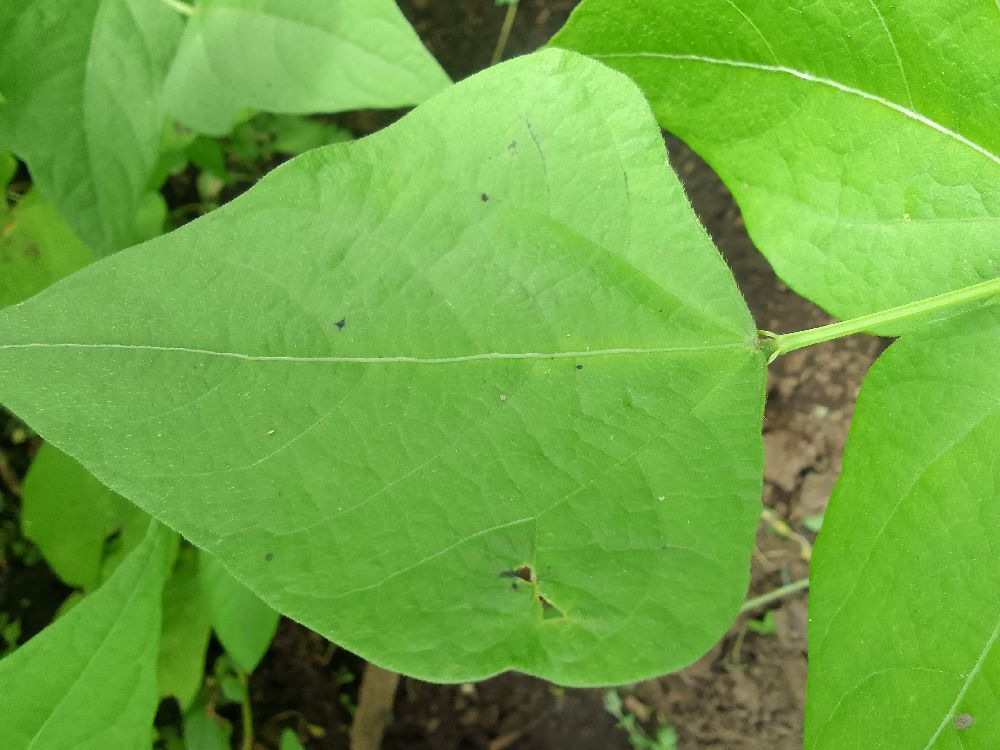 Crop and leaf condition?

common bean, healthy
